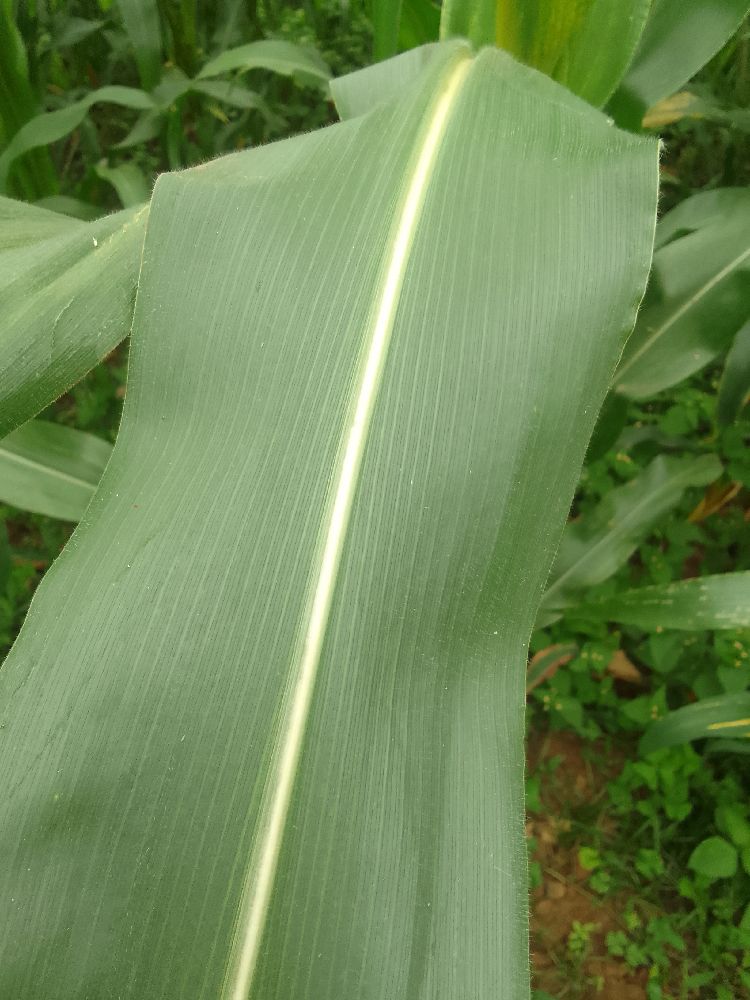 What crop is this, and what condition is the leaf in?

maize, healthy
